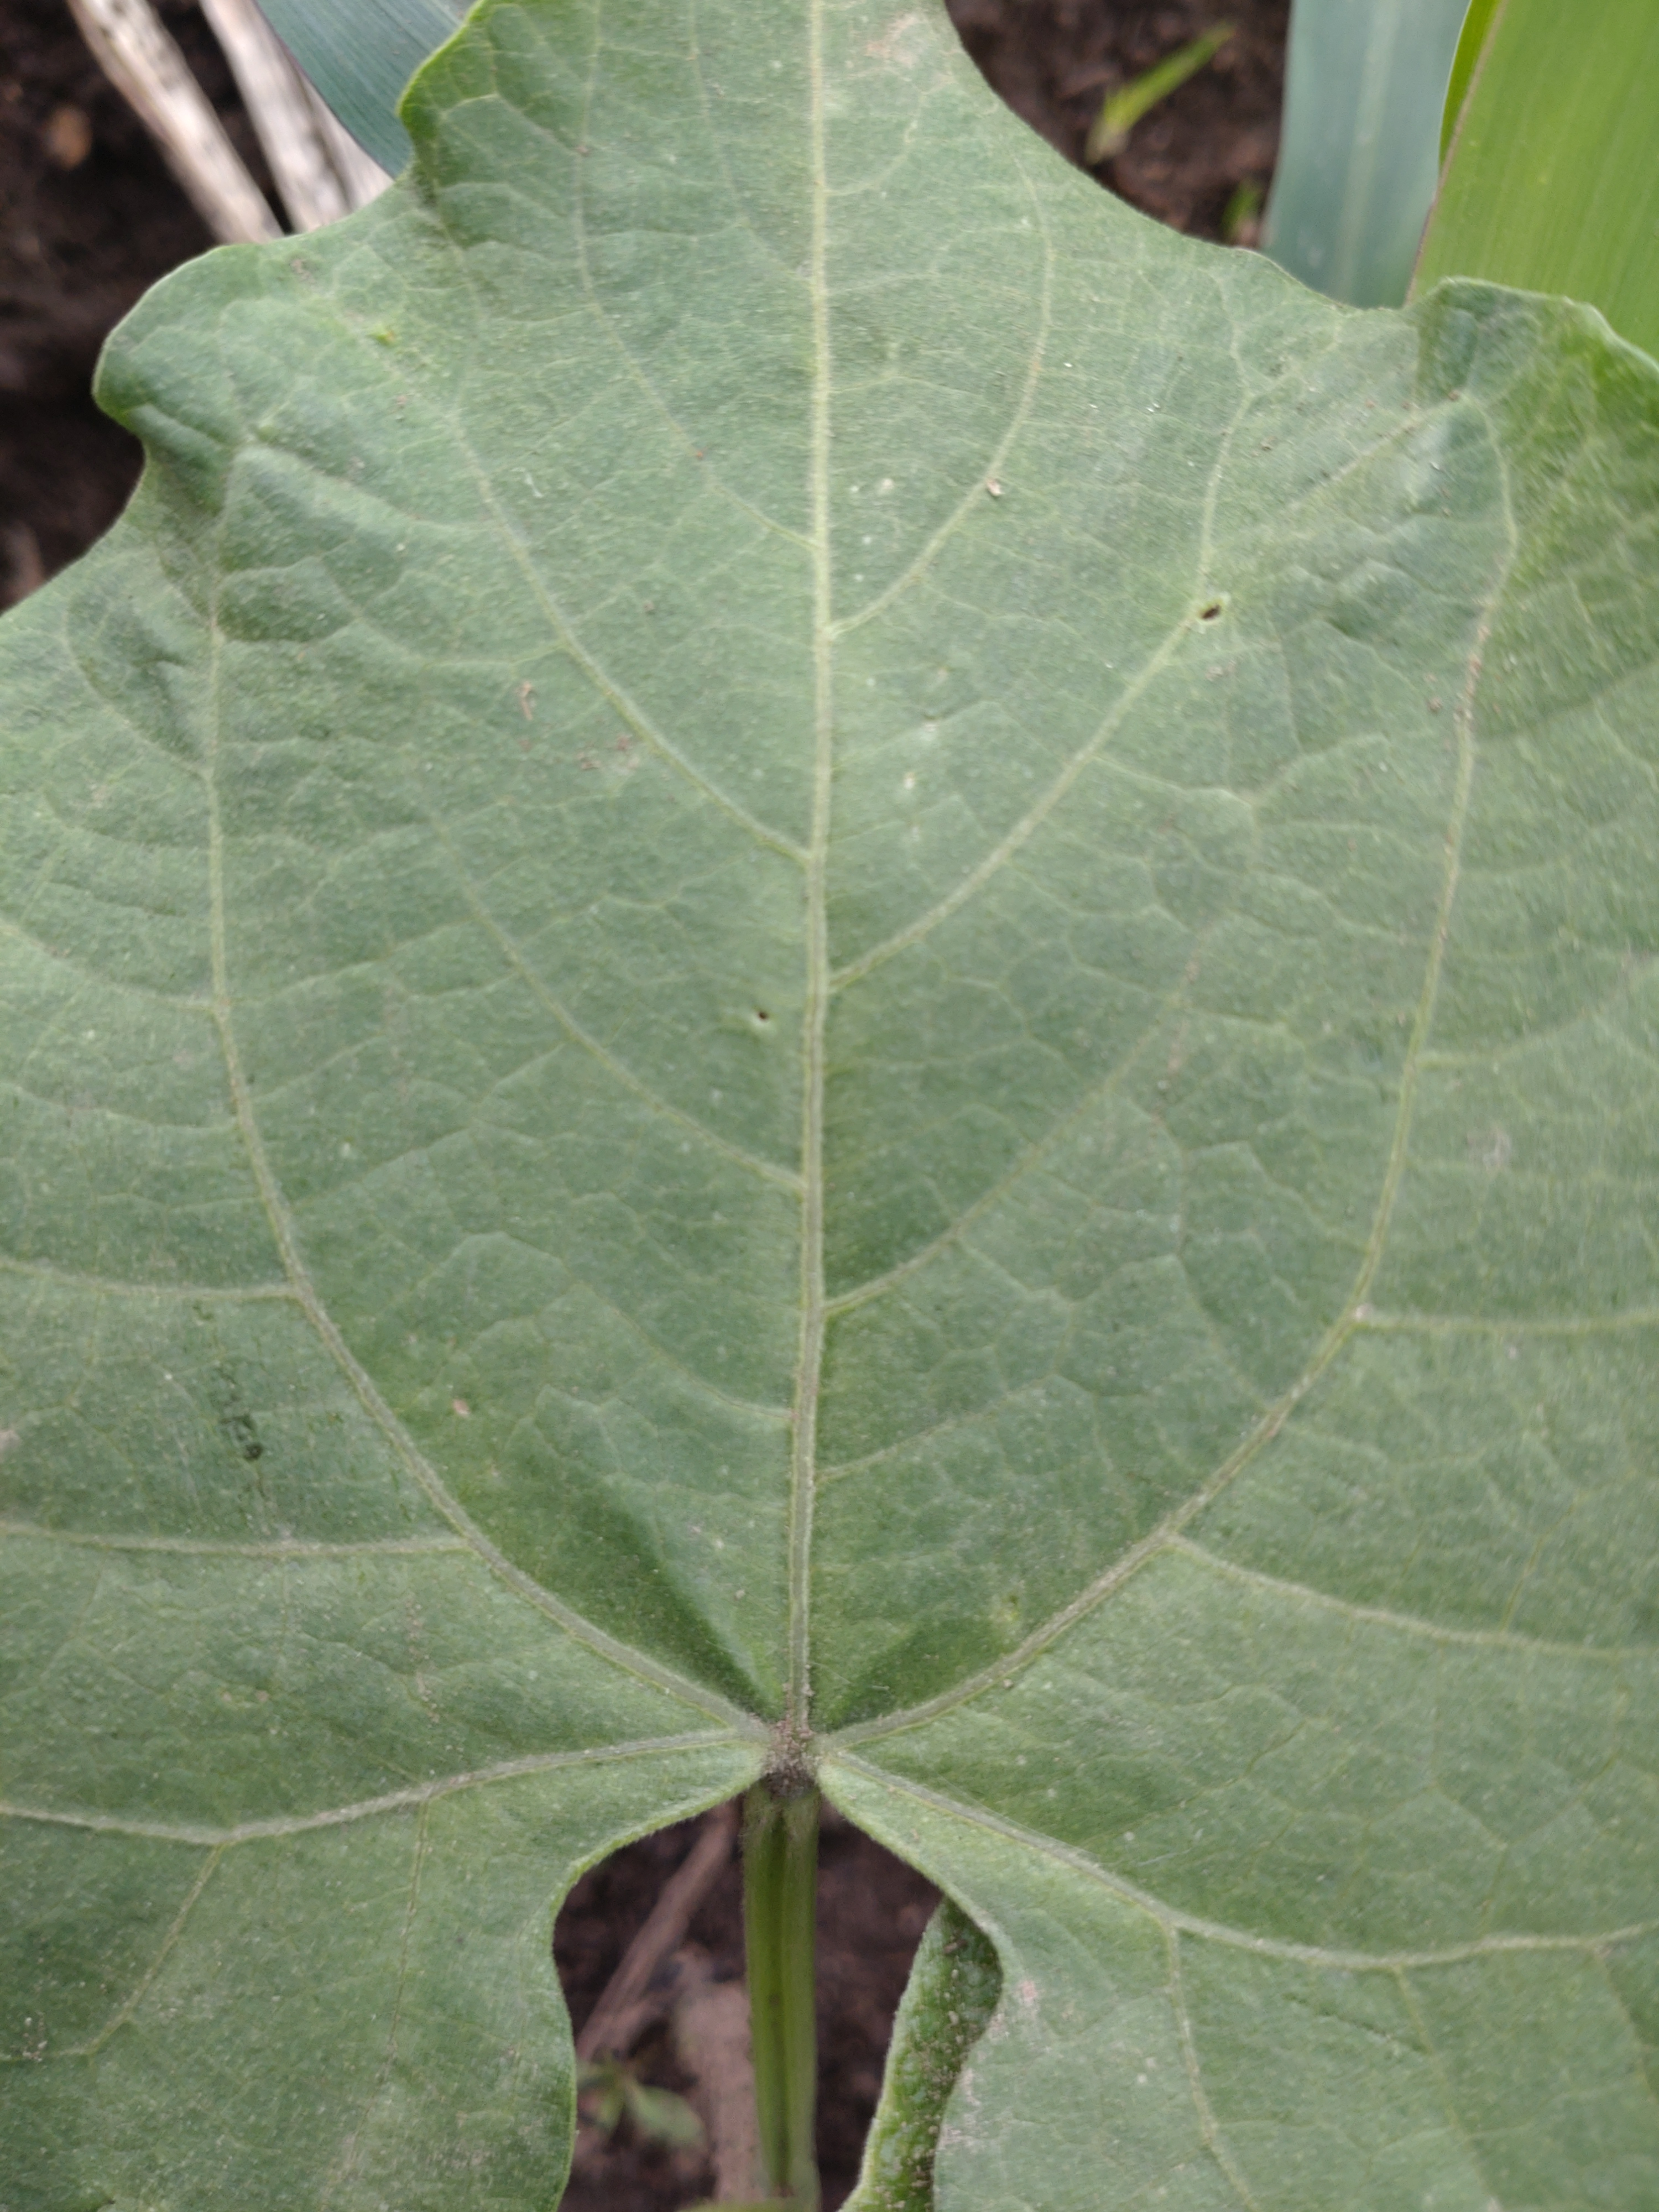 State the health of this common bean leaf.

healthy
